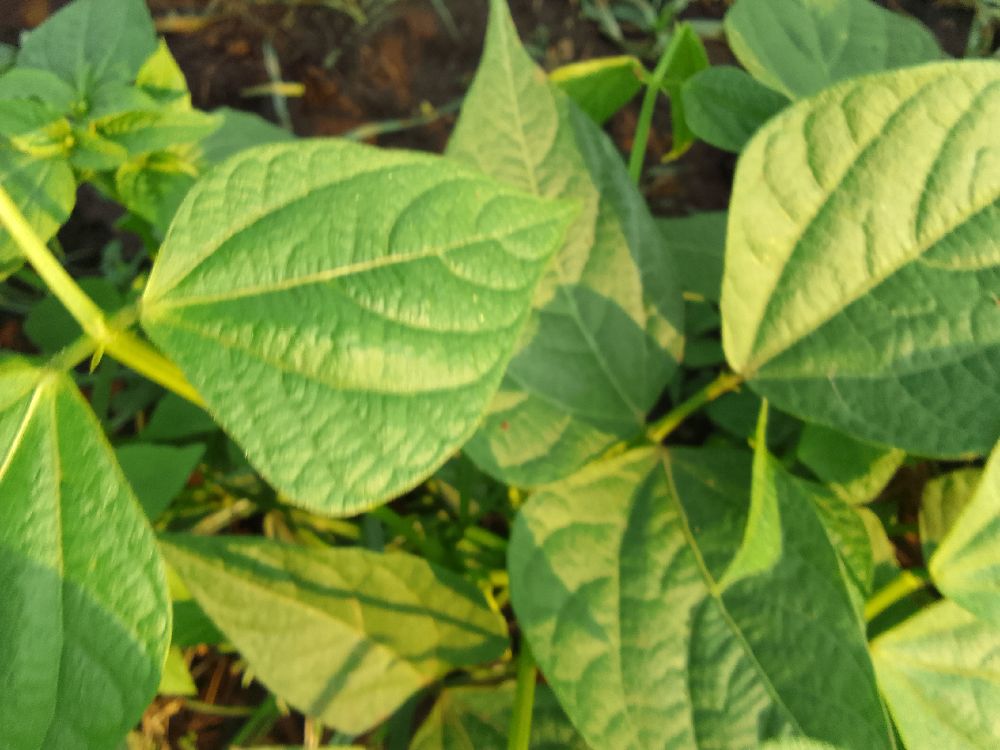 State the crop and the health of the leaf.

common bean, healthy
